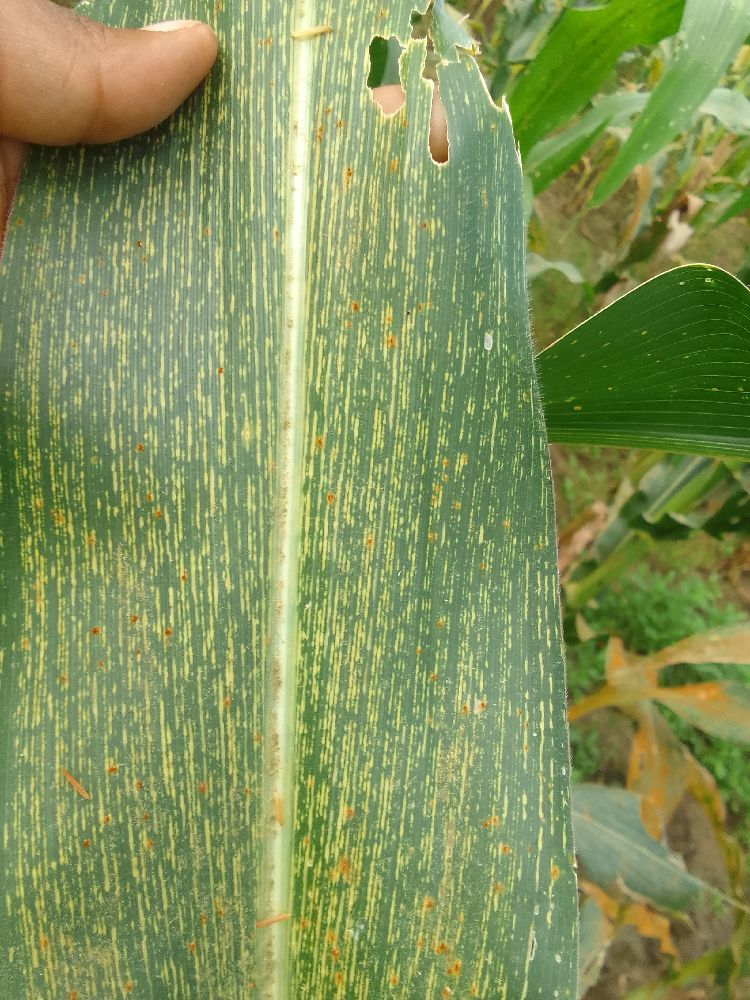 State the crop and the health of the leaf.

maize, maize streak virus
